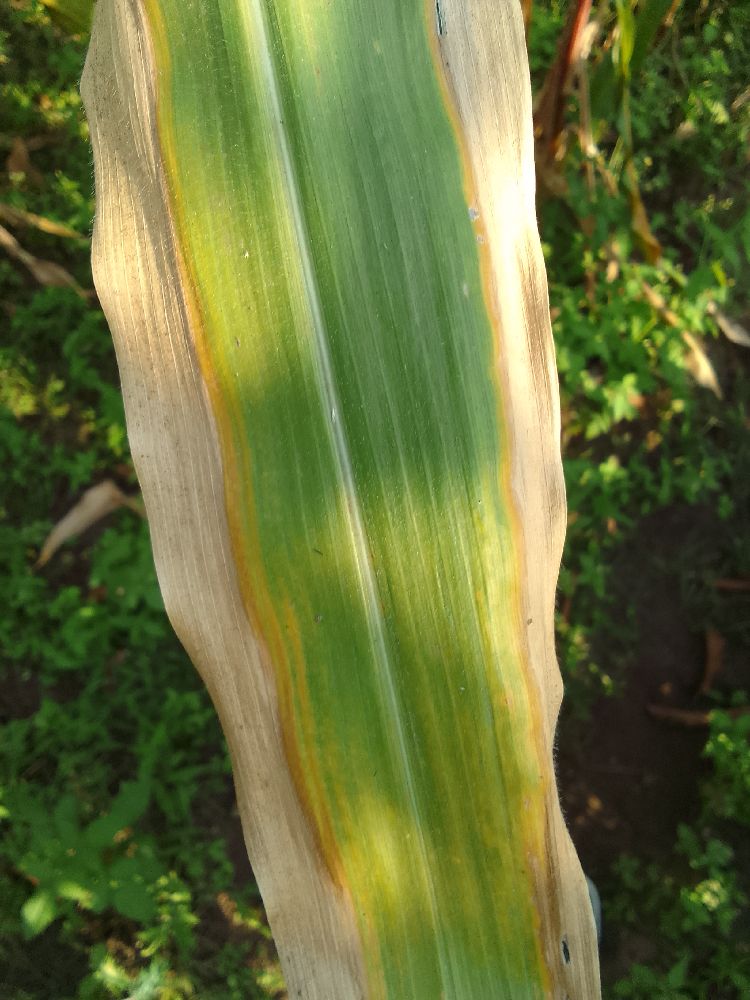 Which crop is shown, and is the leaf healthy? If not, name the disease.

maize, maize lethal necrosis
